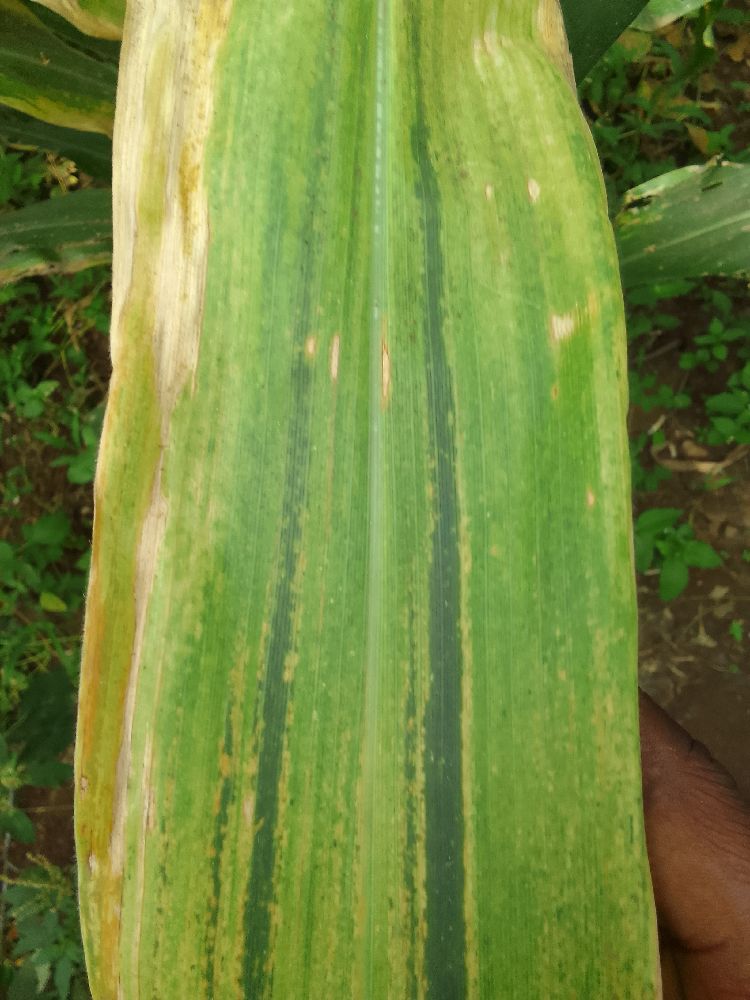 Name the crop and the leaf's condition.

maize, maize lethal necrosis
